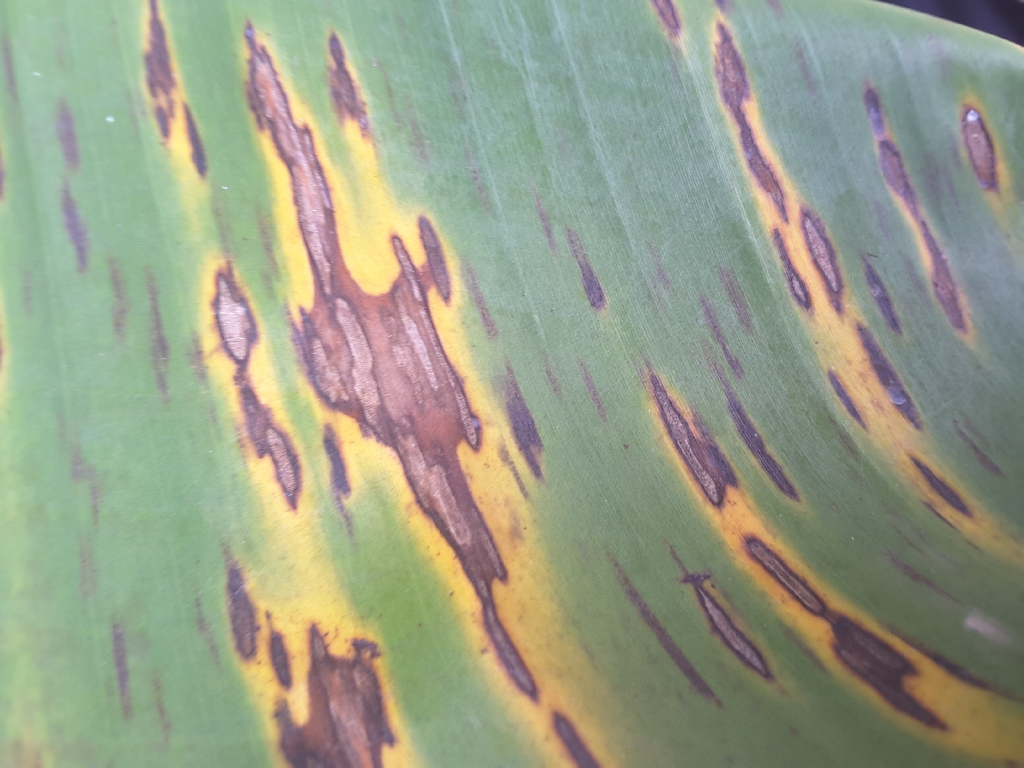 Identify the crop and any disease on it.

banana, black sigatoka
